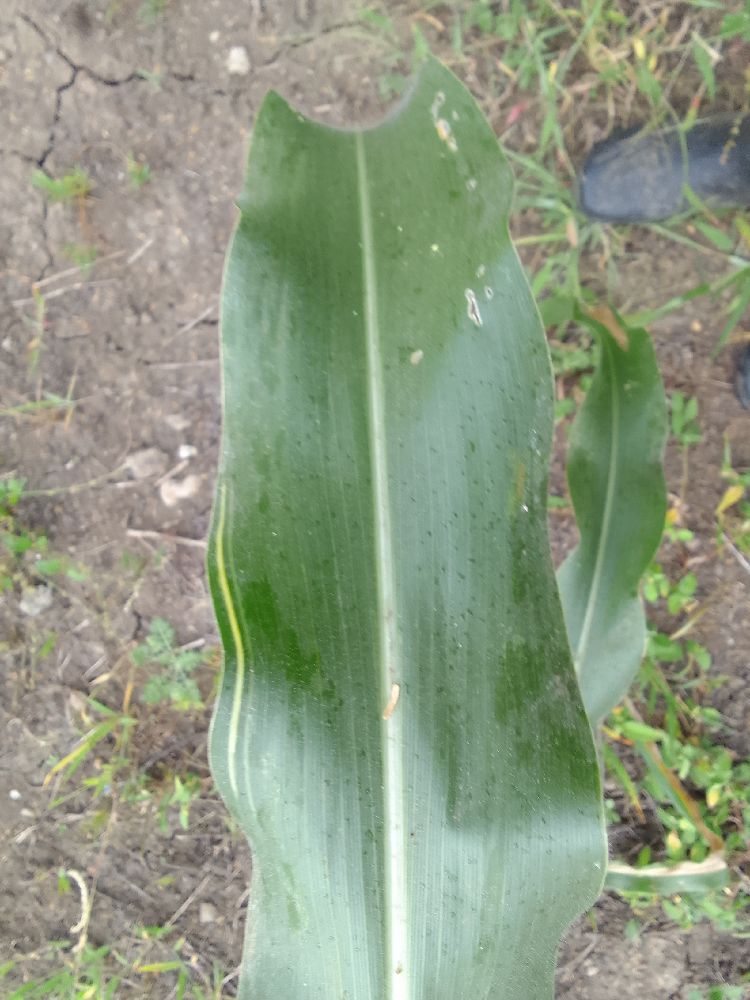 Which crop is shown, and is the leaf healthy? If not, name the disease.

maize, healthy
